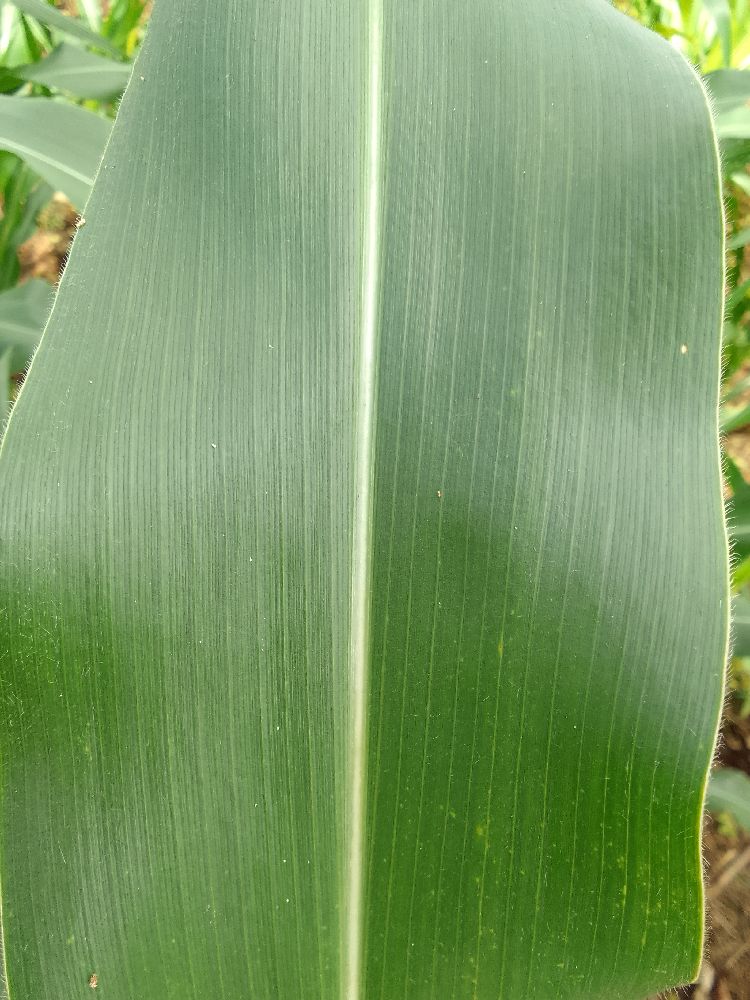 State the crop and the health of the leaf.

maize, healthy
